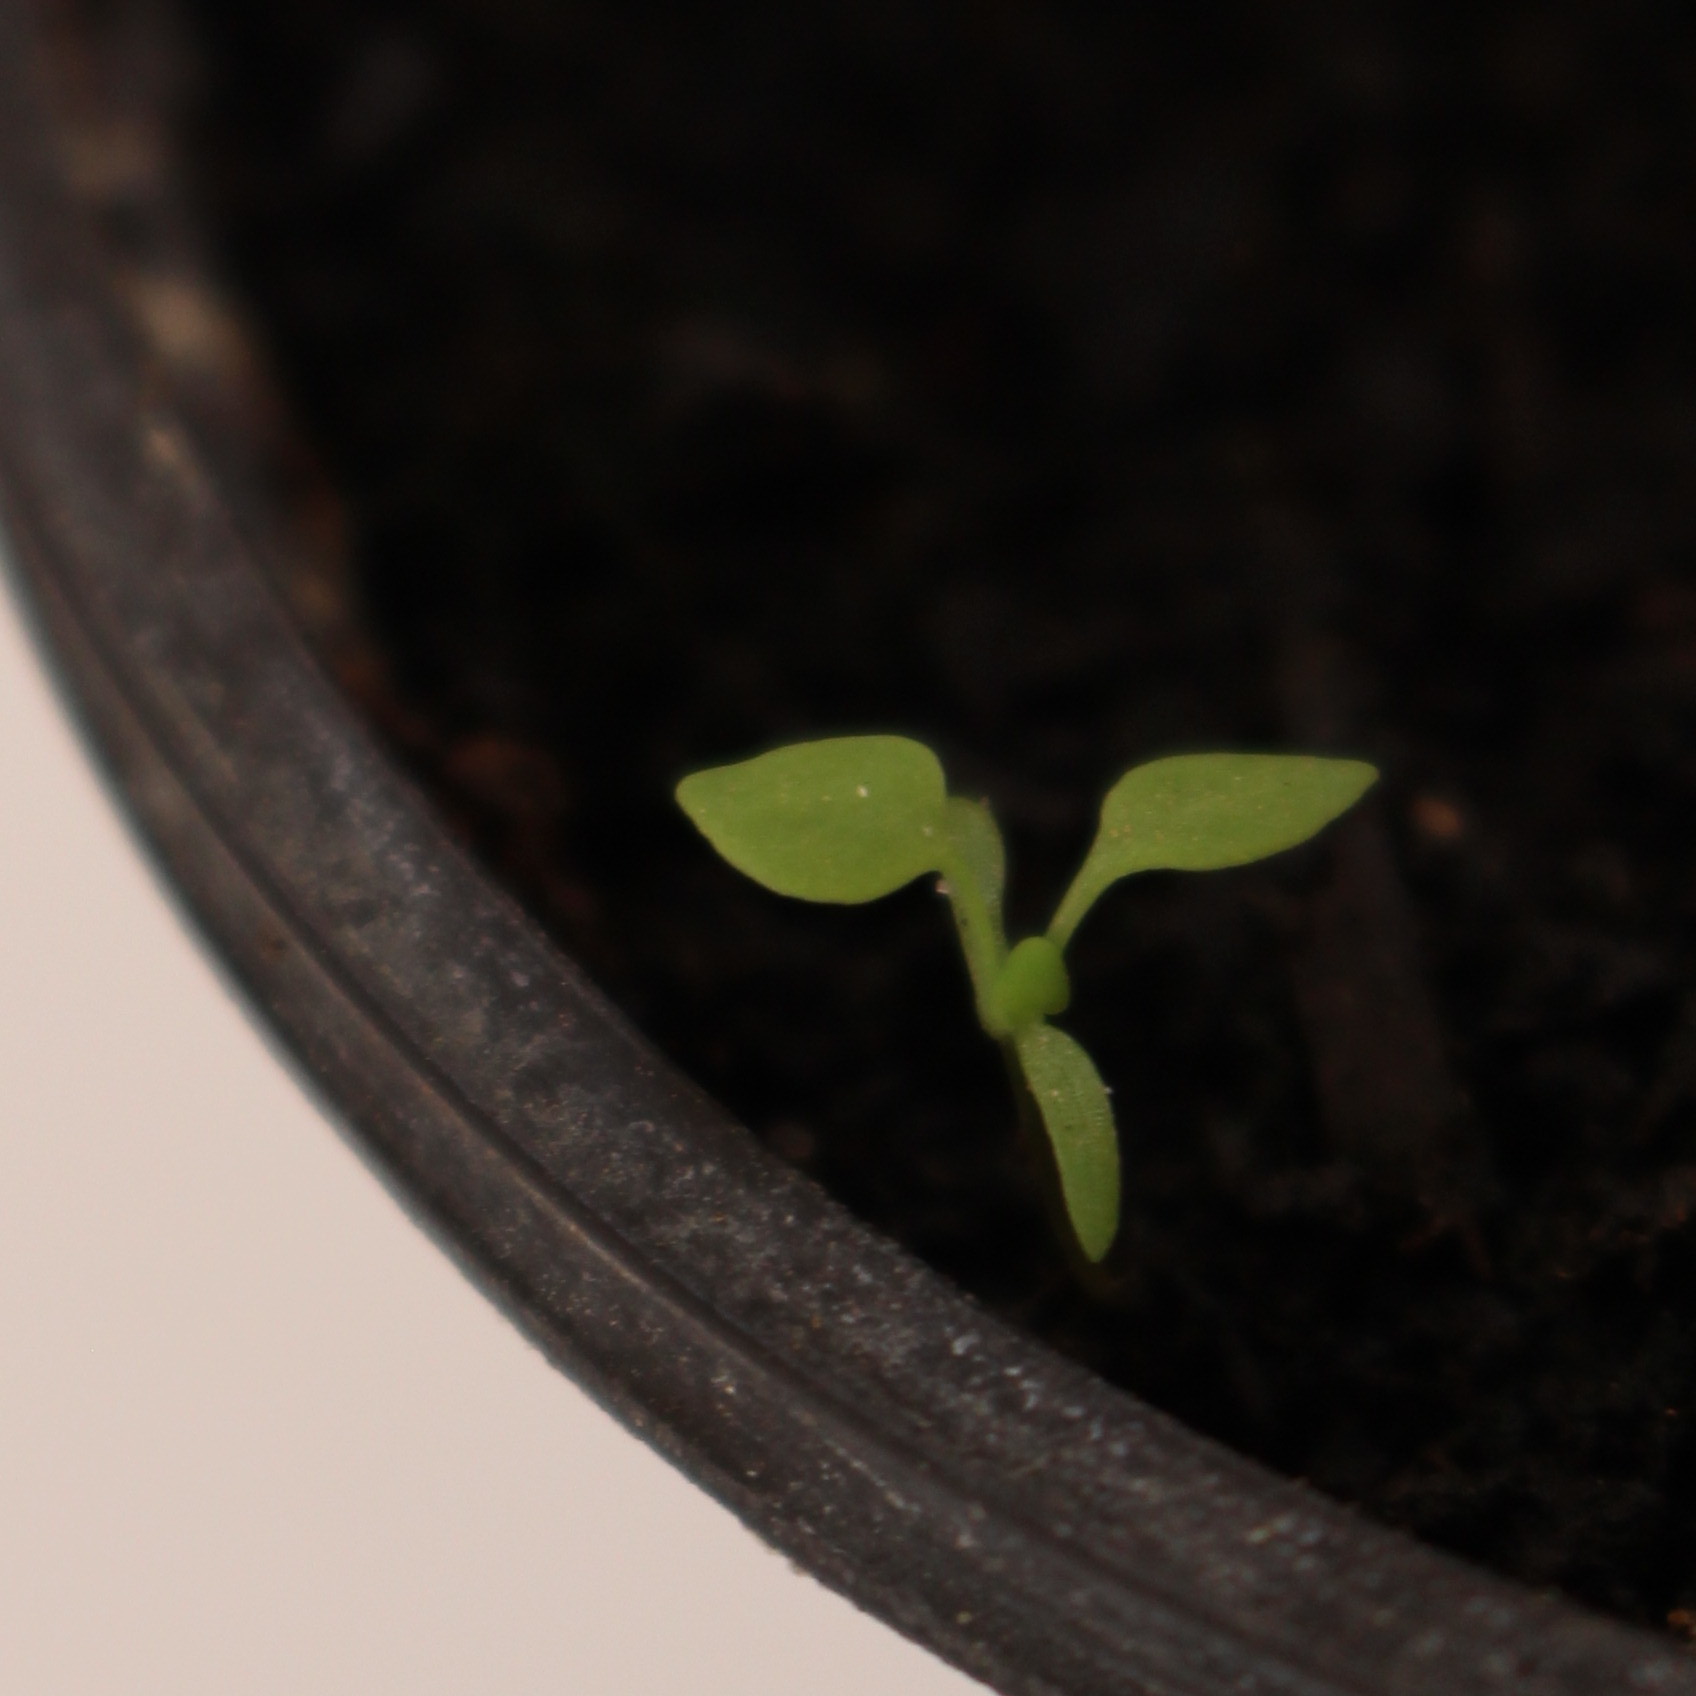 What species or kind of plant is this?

Papaver rhoeas
